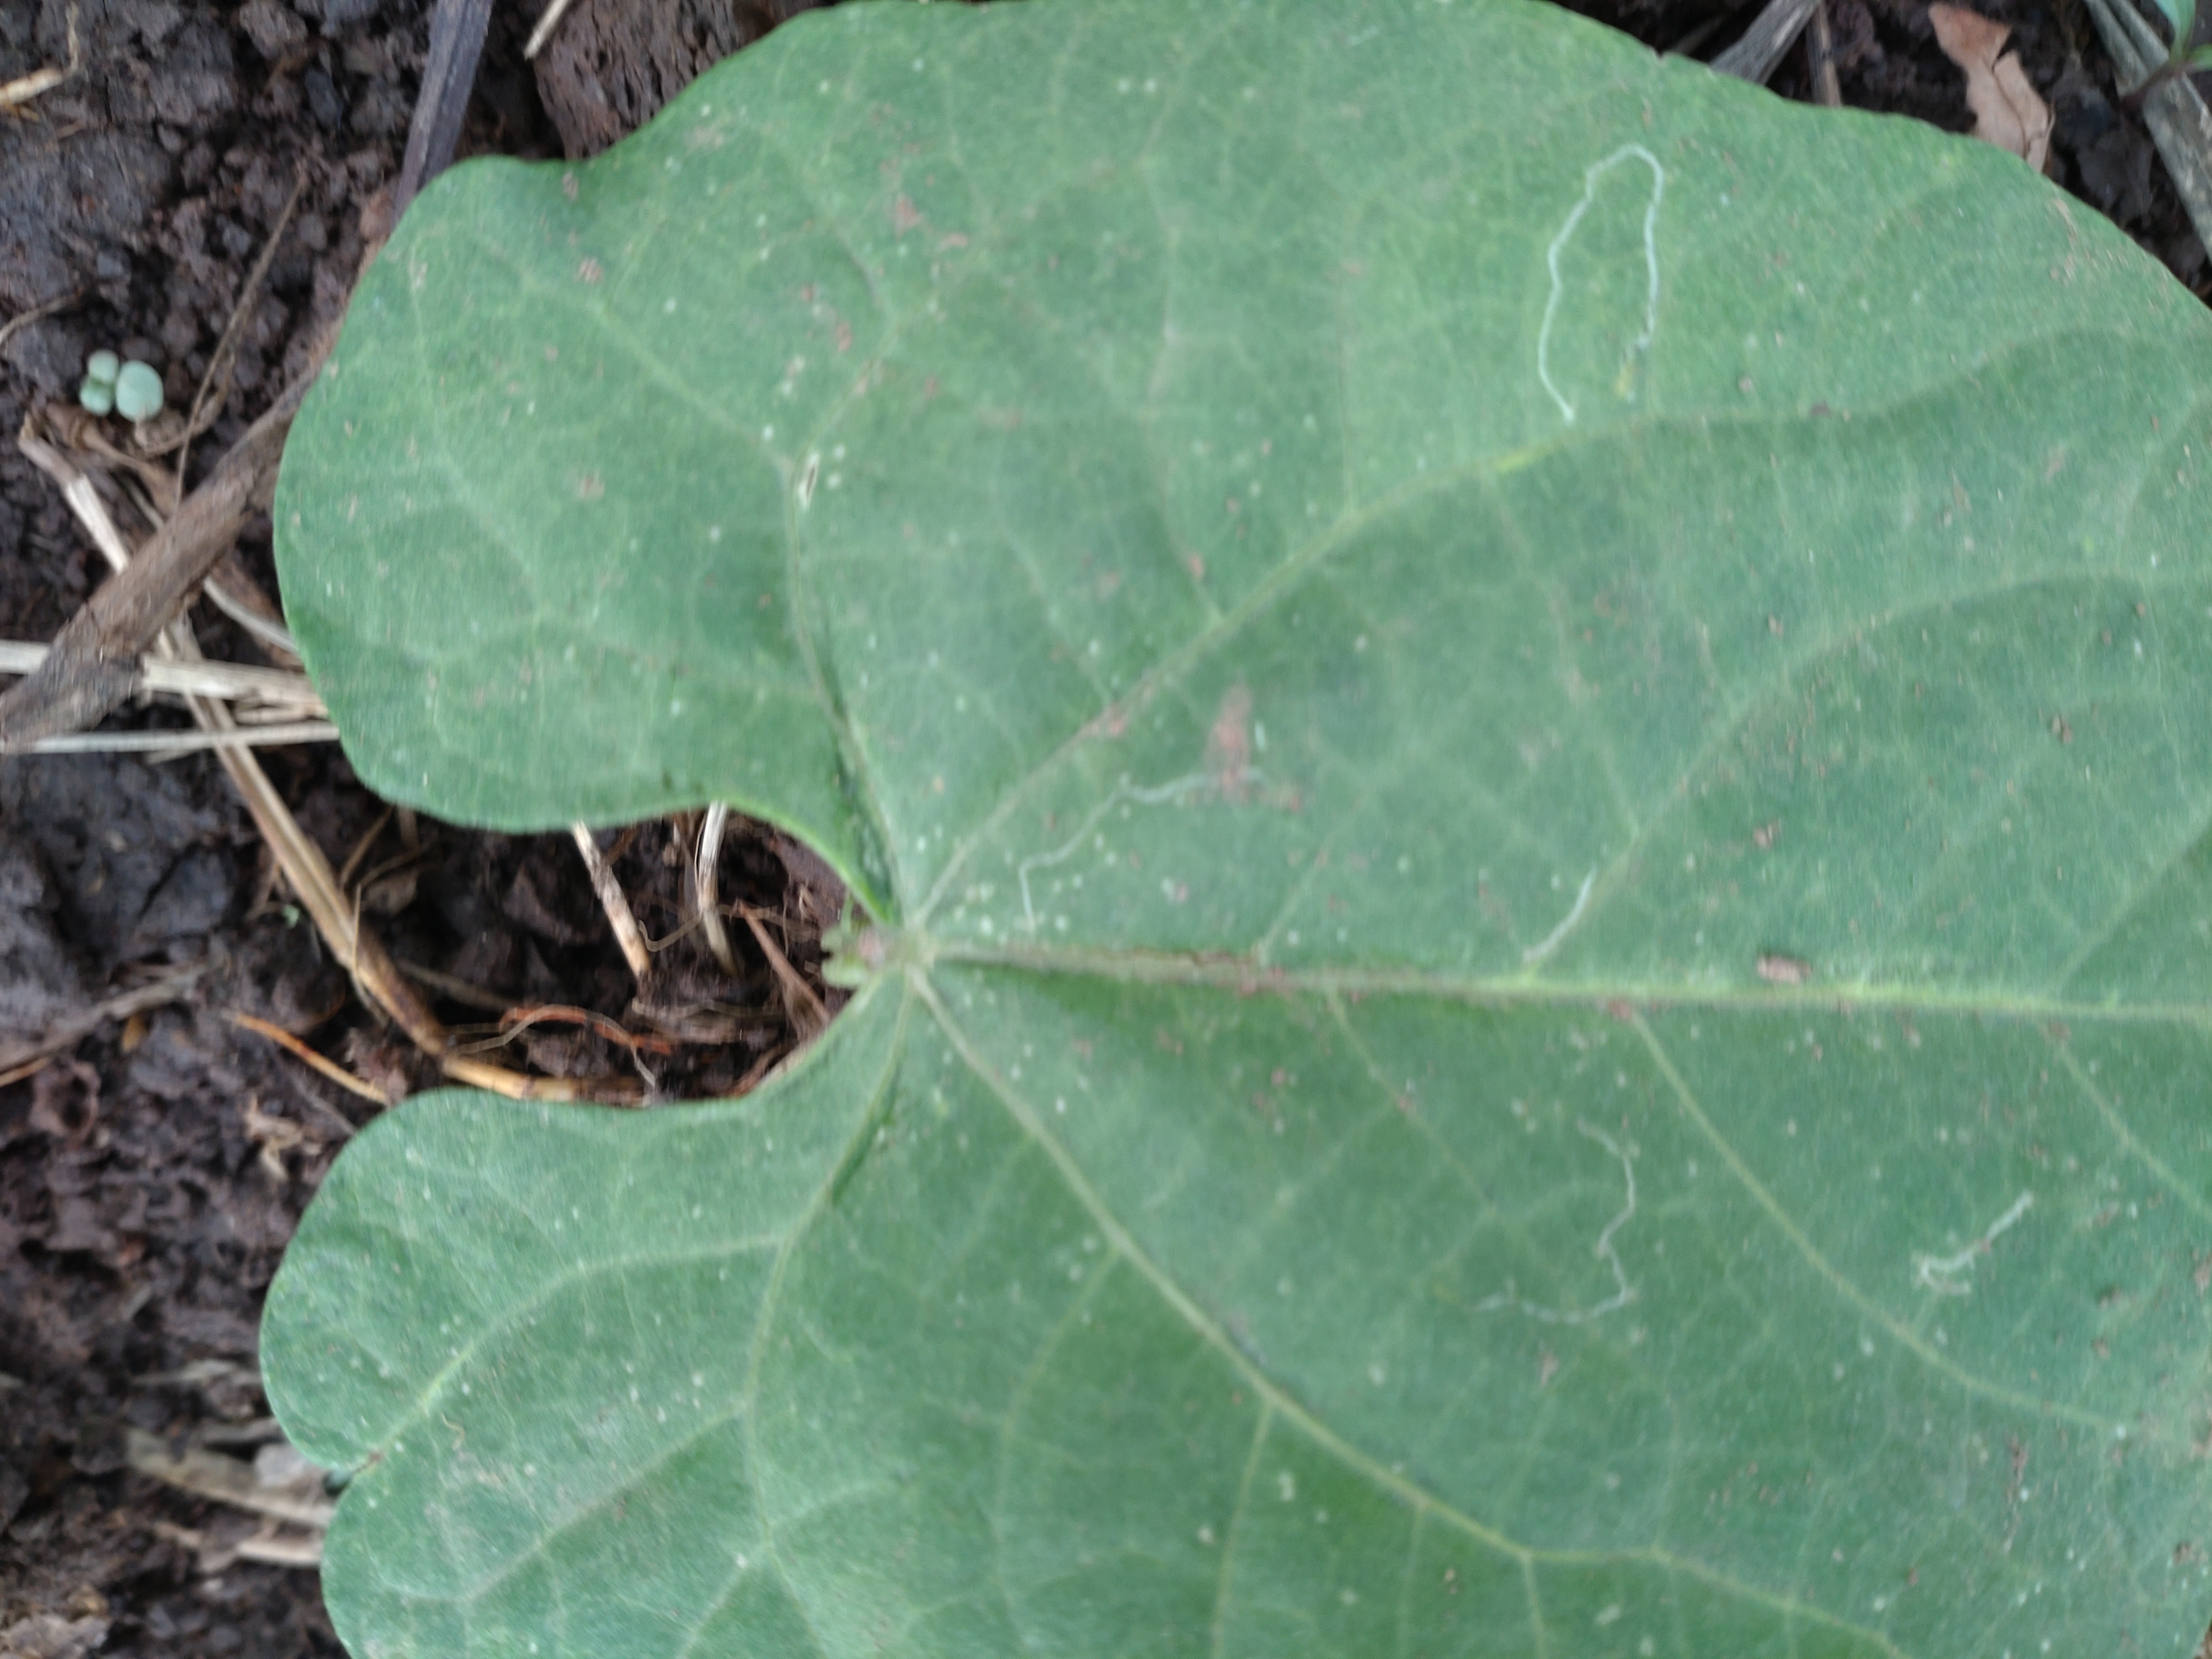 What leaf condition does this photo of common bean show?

healthy
